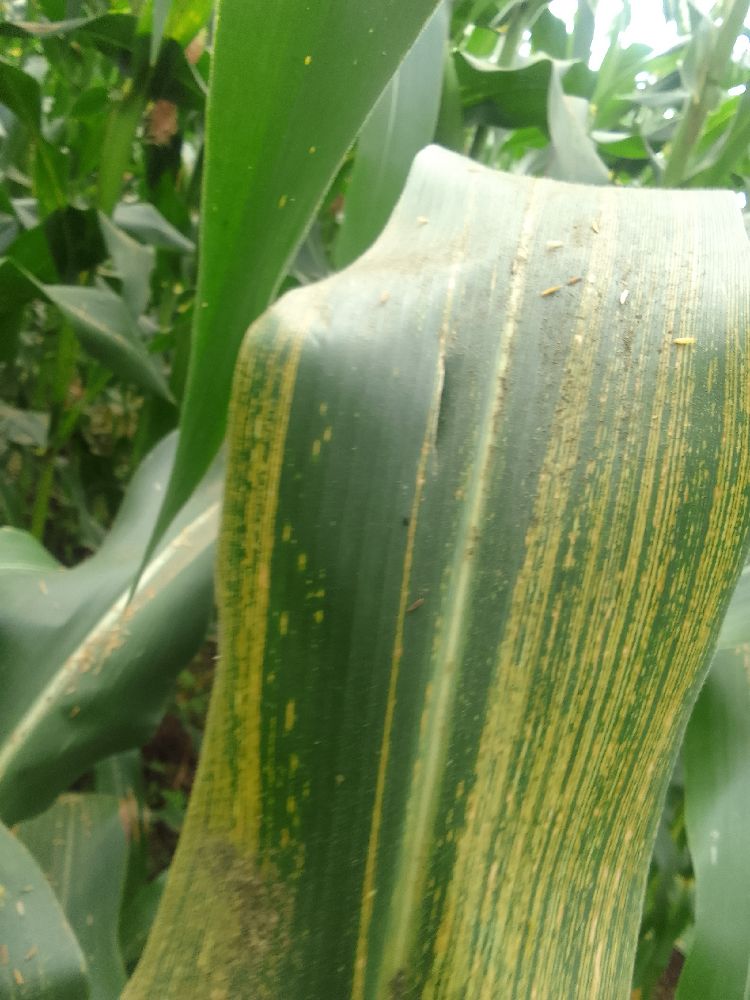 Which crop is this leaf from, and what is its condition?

maize, maize streak virus
